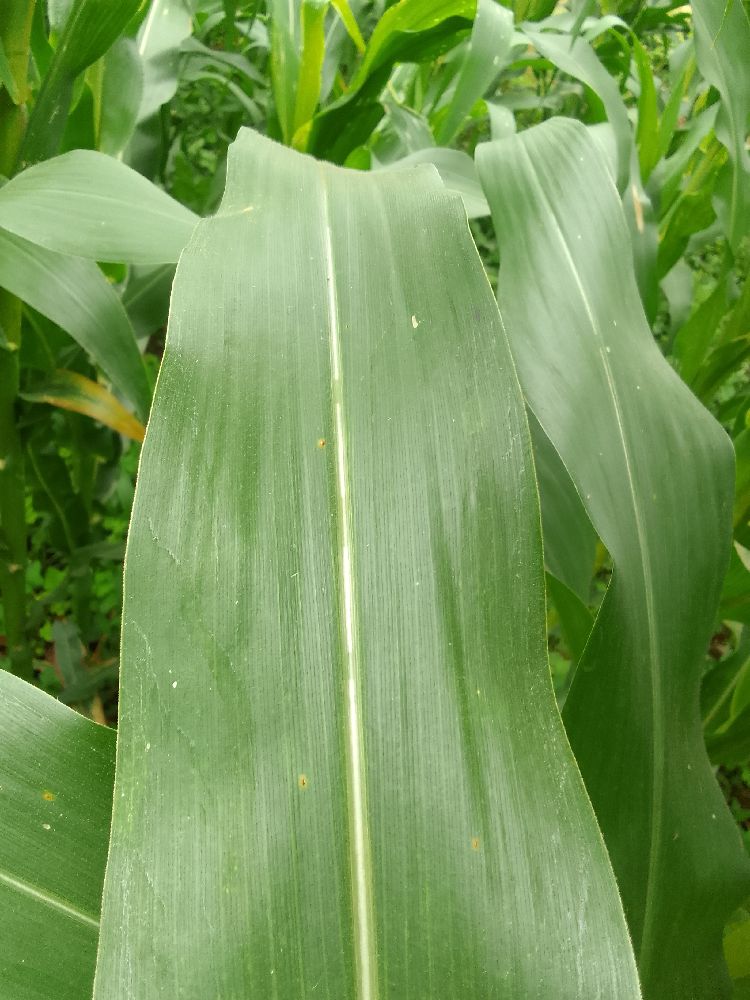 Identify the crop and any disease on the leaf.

maize, healthy
